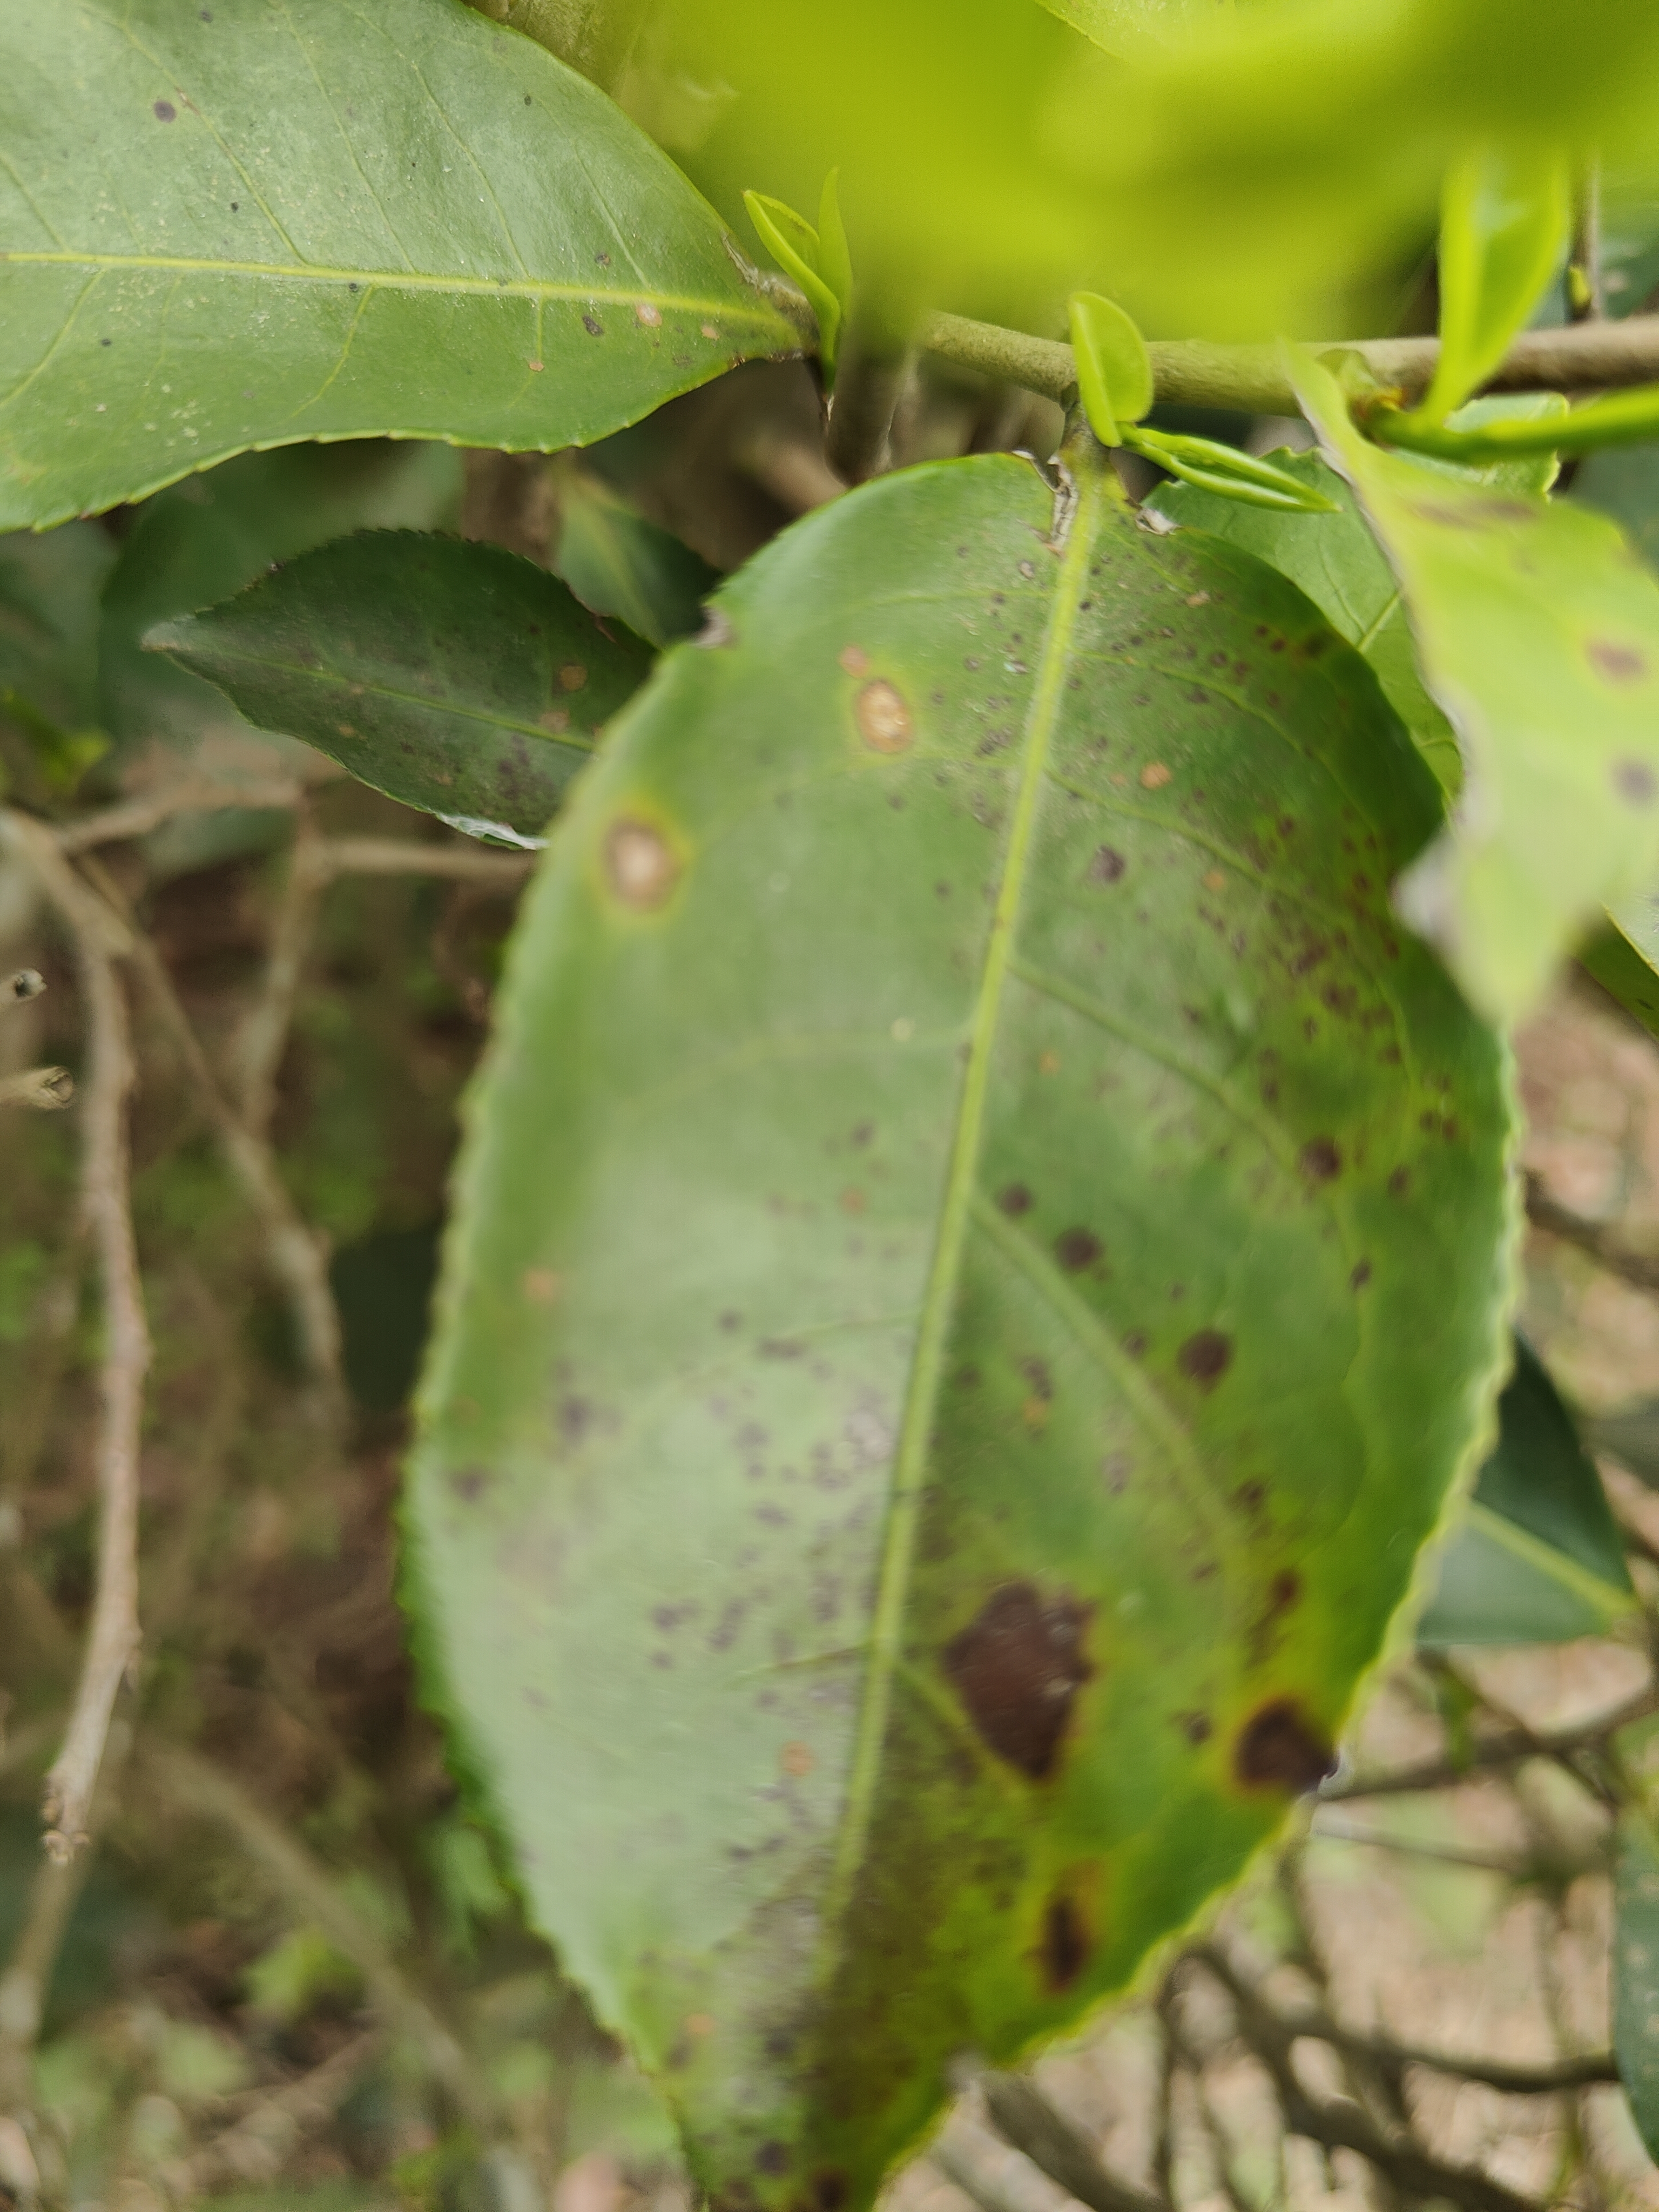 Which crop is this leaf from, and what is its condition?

tea, red rust
